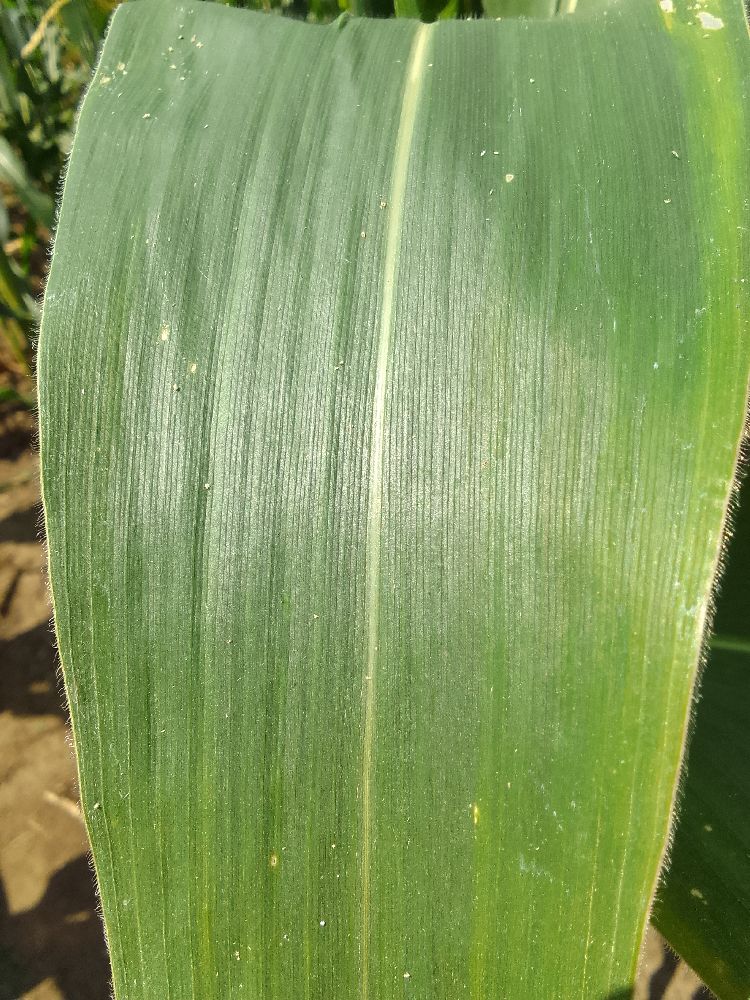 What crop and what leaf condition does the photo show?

maize, healthy
